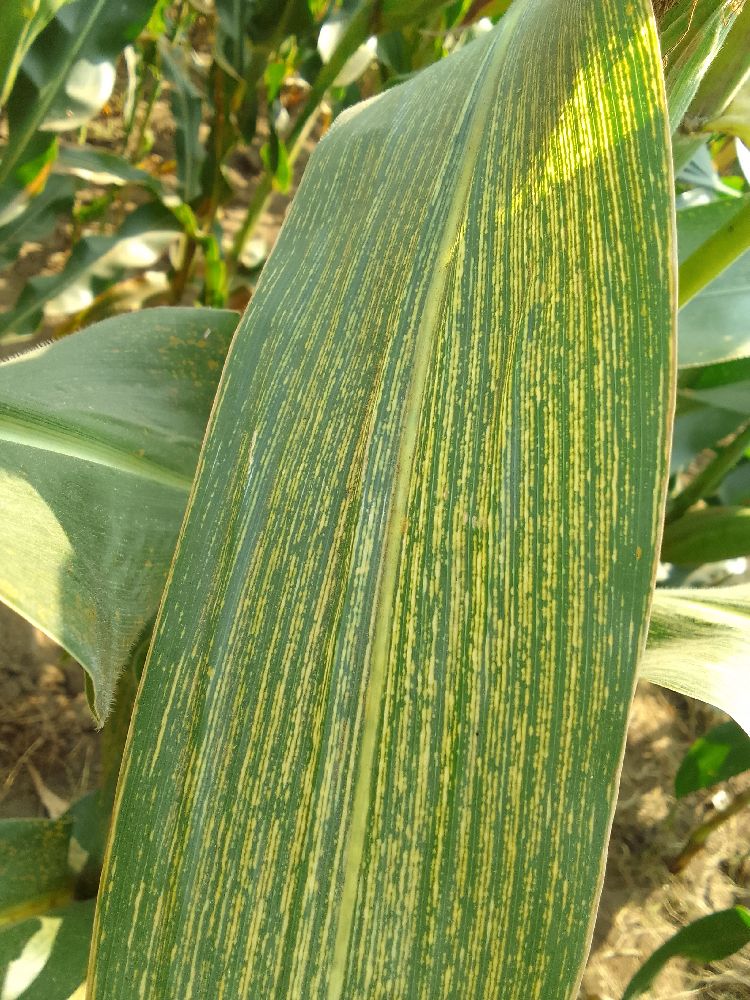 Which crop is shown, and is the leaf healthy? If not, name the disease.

maize, maize streak virus
